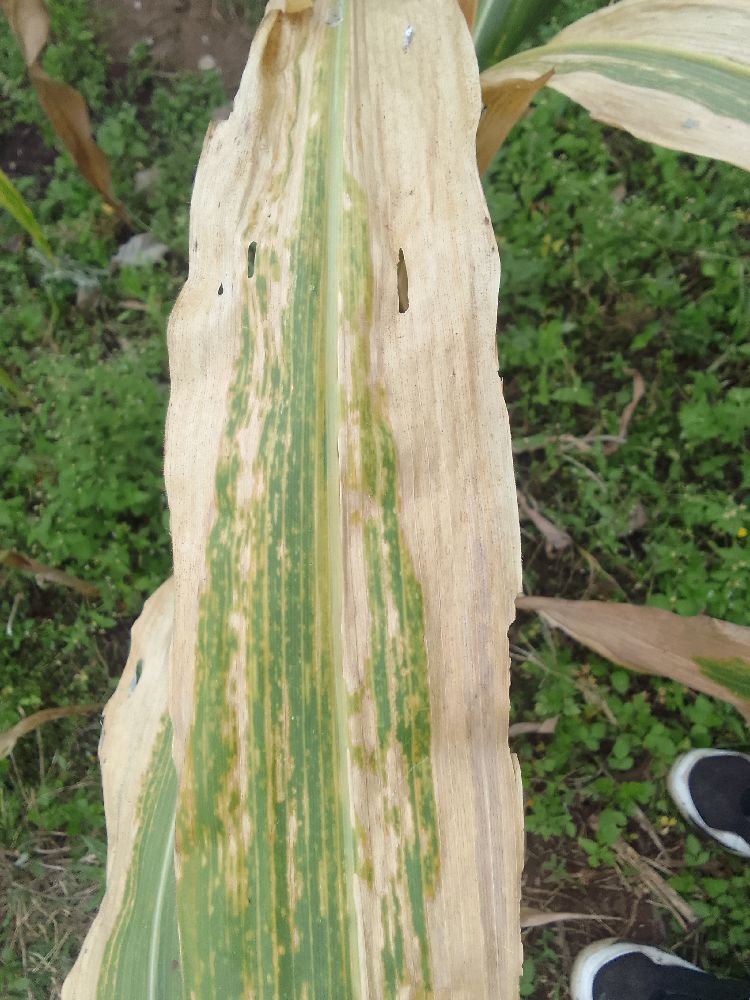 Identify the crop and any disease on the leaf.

maize, maize lethal necrosis
